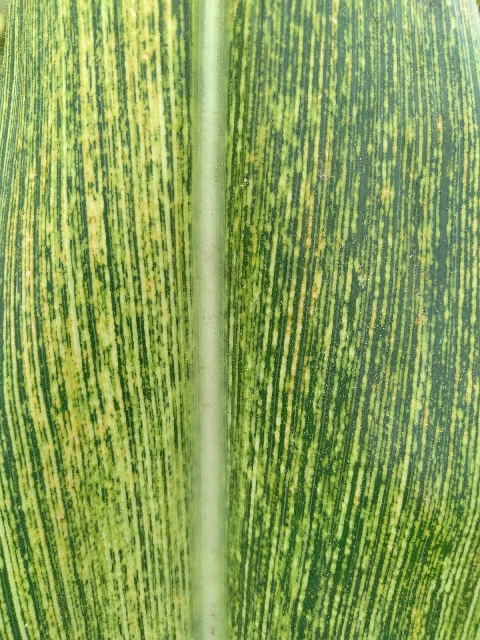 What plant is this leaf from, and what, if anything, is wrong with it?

maize, maize streak virus
